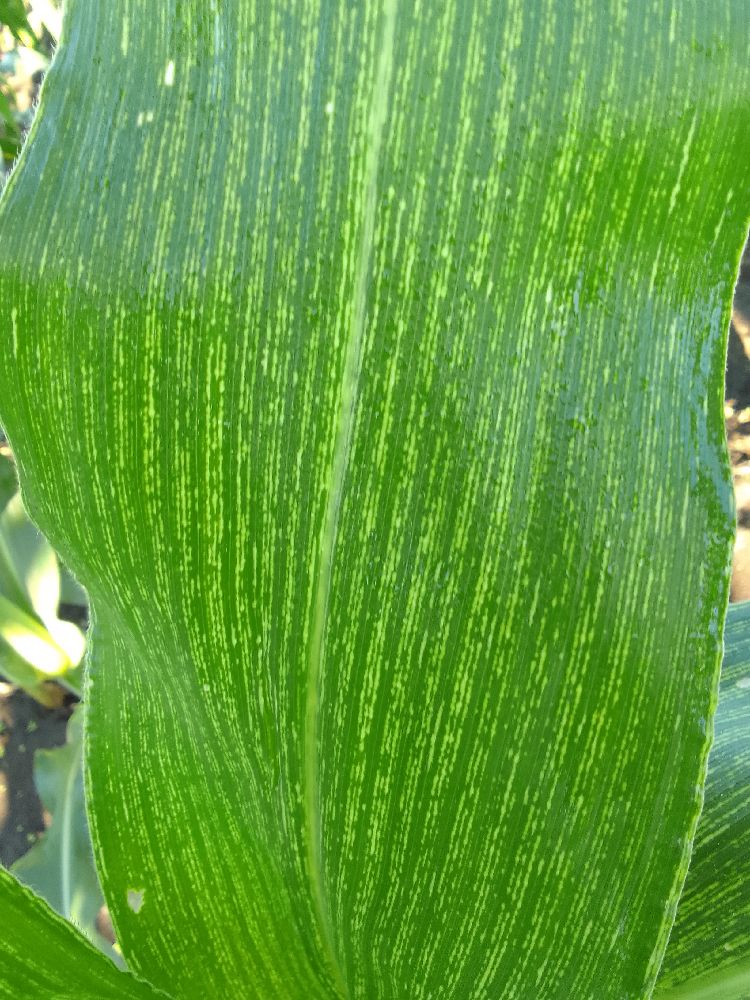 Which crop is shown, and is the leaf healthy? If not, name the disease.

maize, maize streak virus
